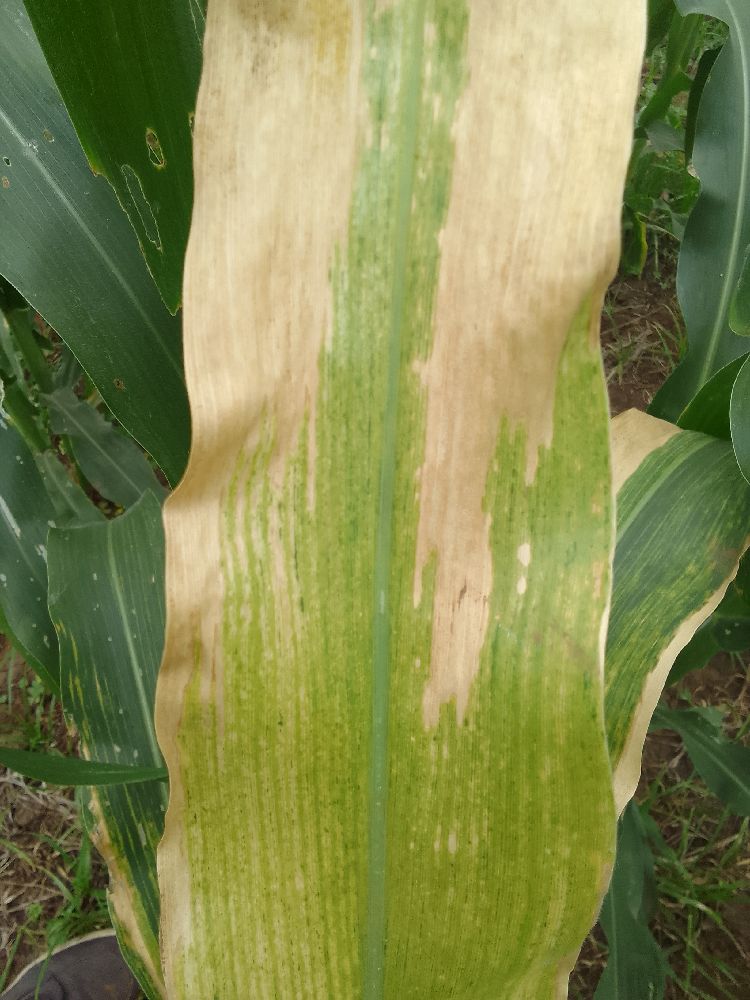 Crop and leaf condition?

maize, maize lethal necrosis
